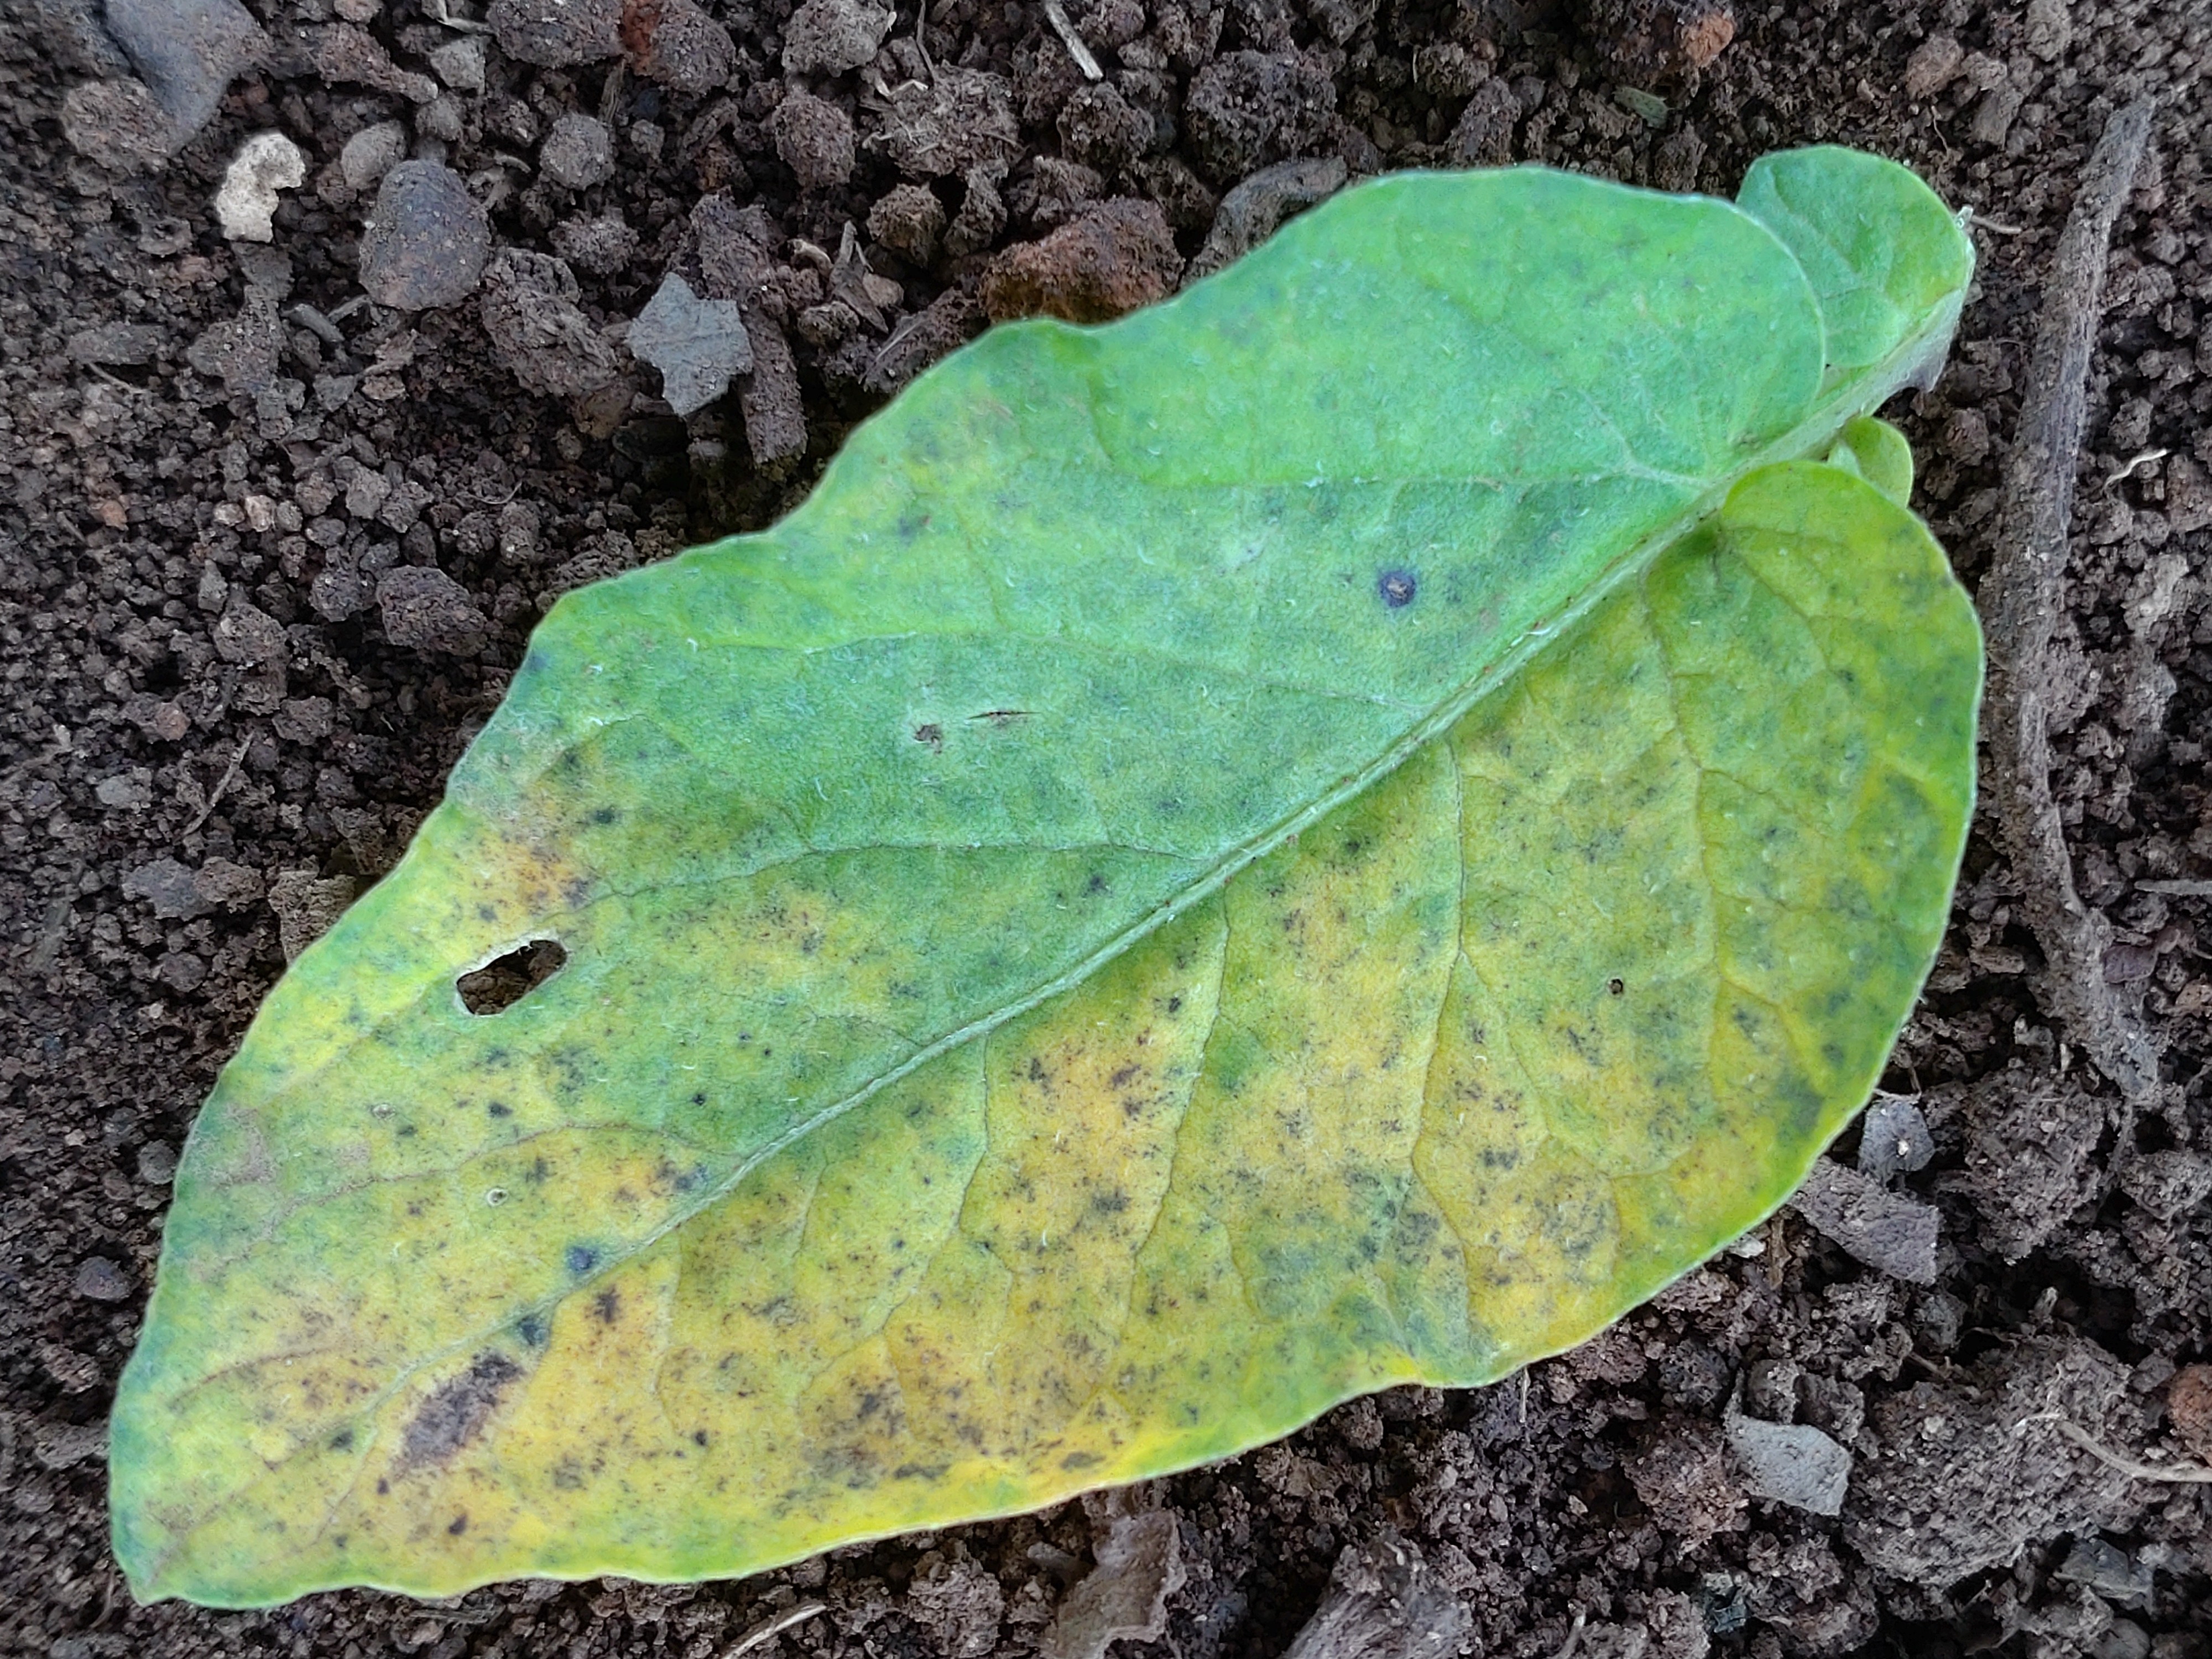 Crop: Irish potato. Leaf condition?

late blight
